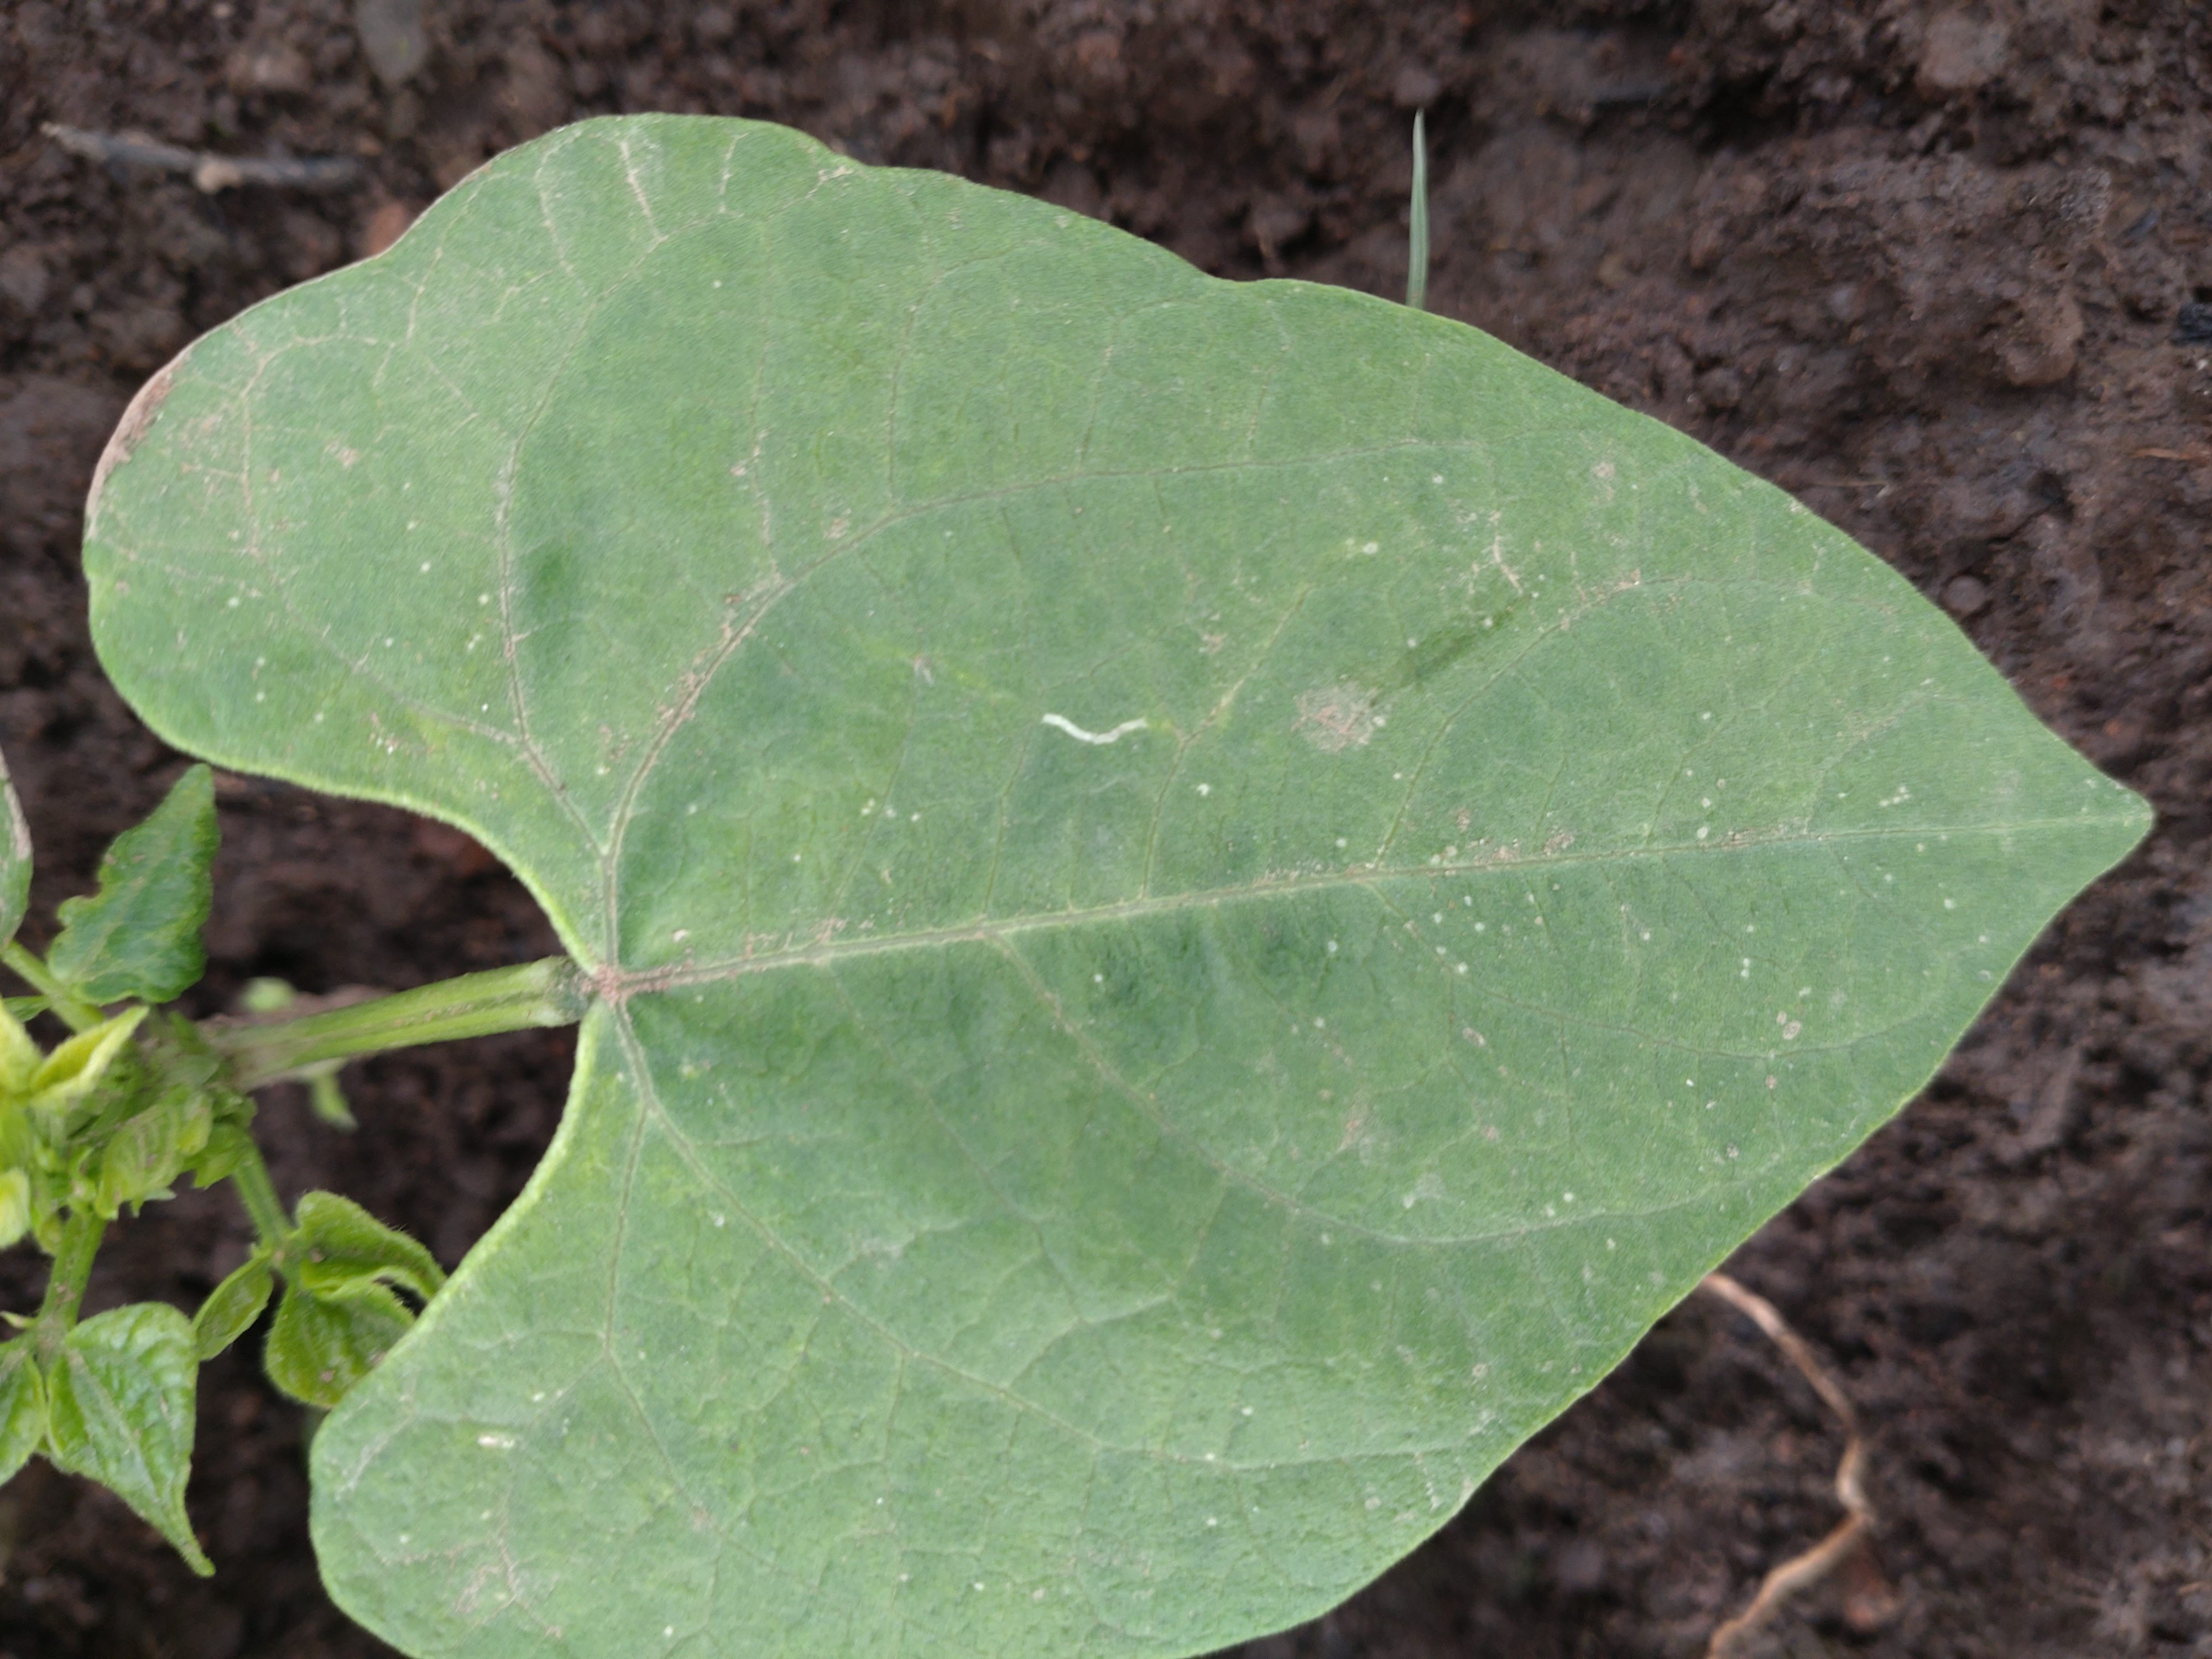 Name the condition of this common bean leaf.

healthy
